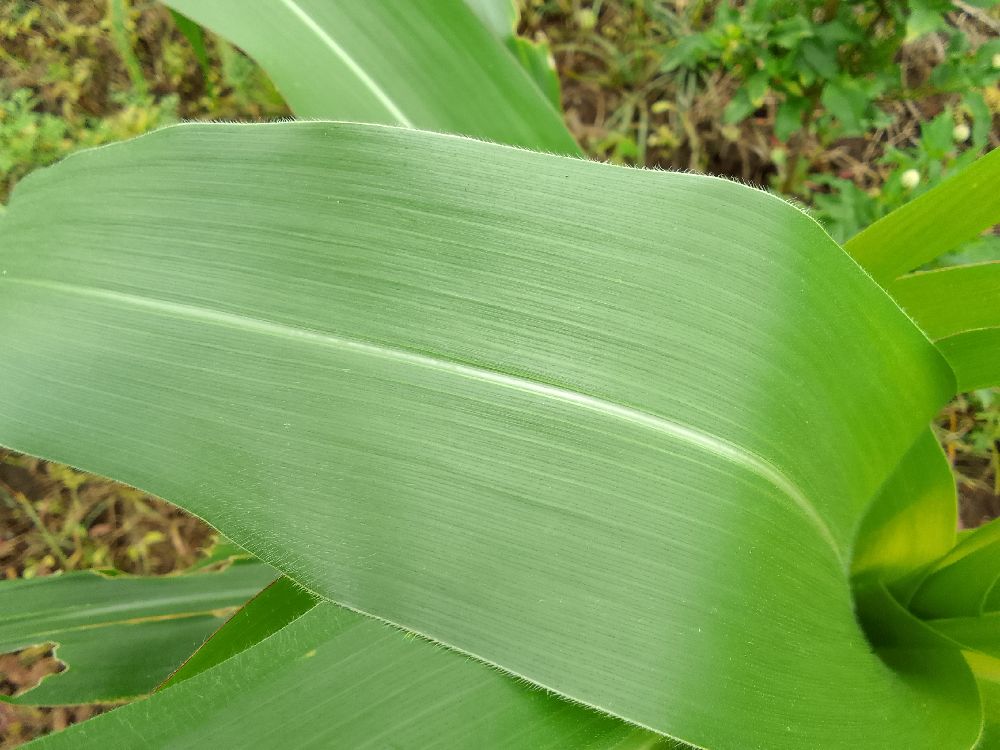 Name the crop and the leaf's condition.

maize, healthy
